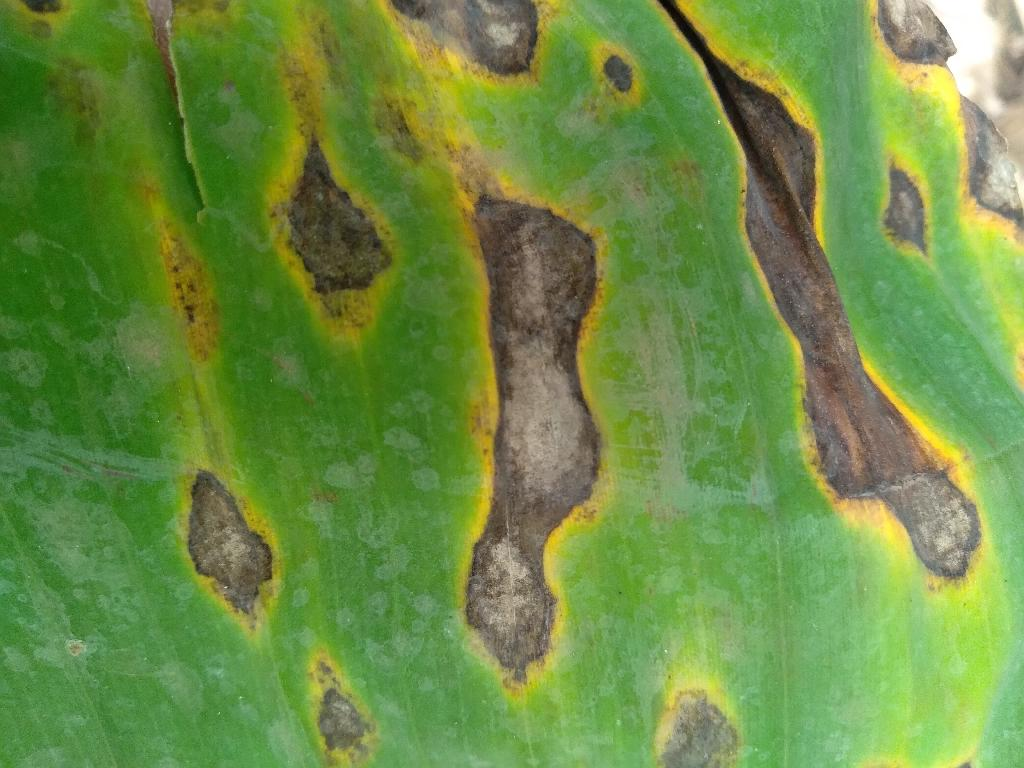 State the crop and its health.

banana, black sigatoka
